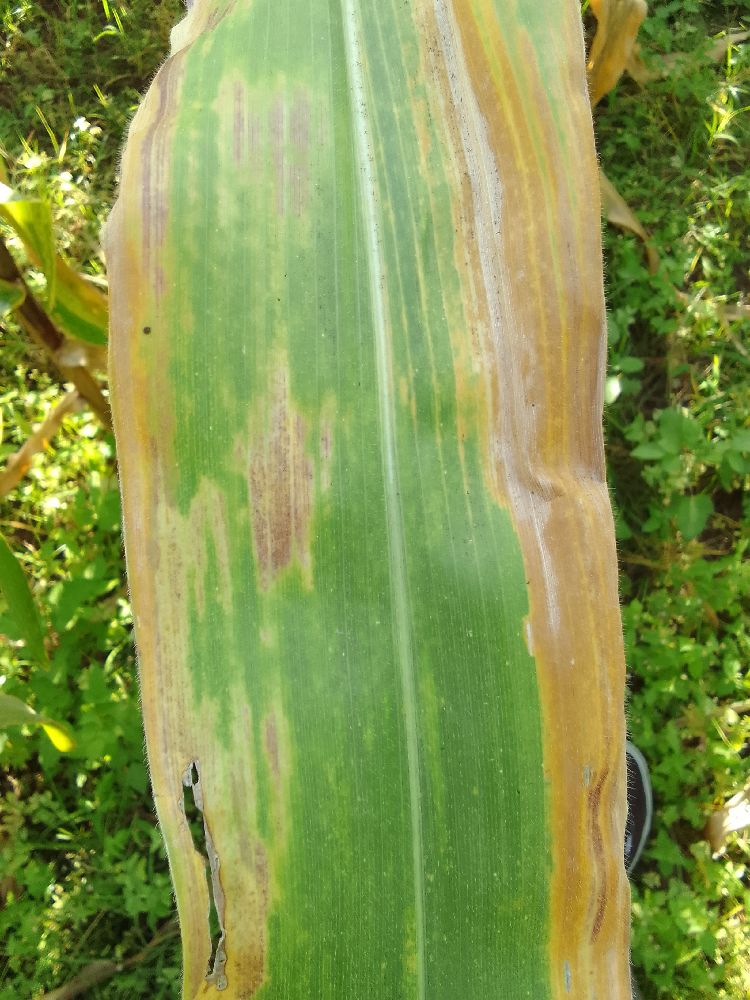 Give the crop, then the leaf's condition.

maize, maize lethal necrosis
